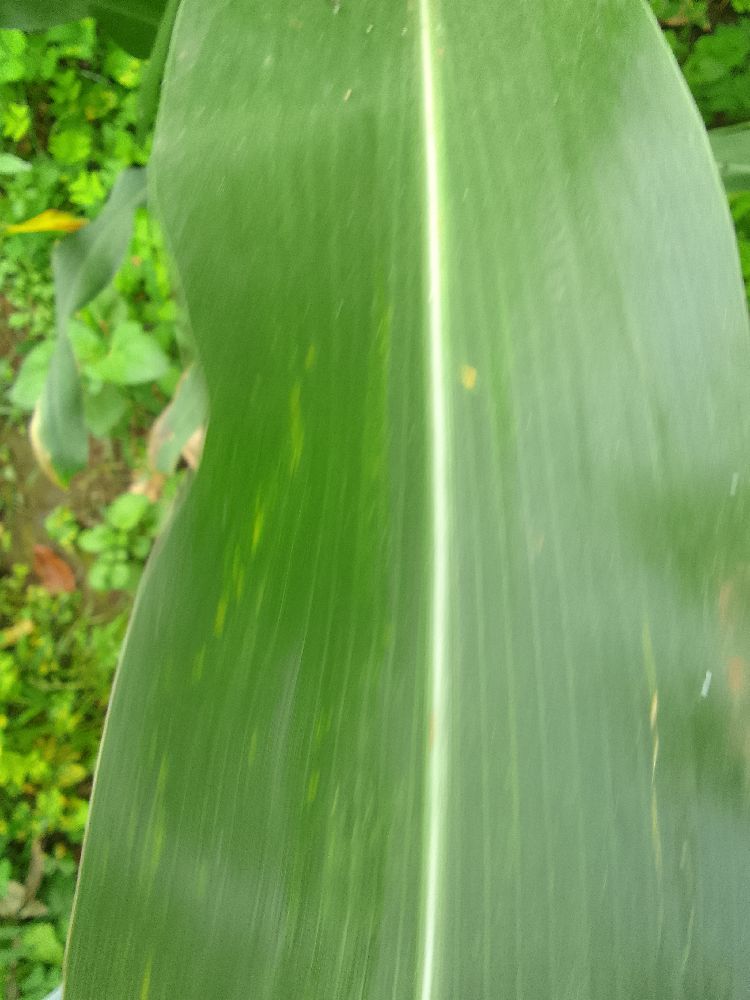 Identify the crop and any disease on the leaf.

maize, healthy
